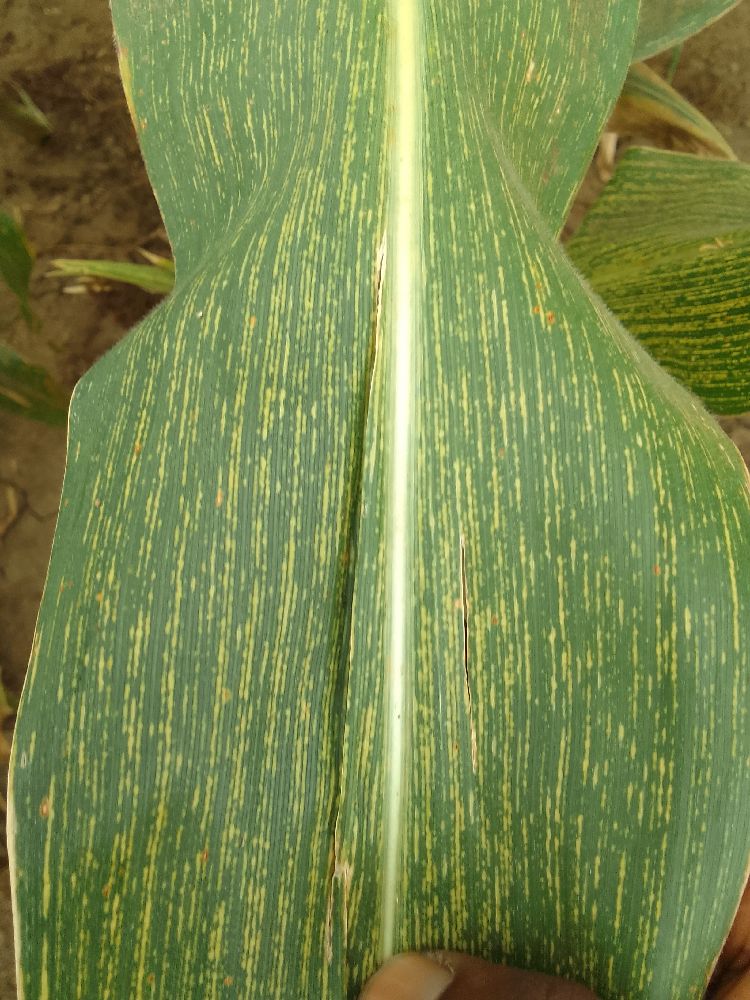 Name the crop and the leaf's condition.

maize, maize streak virus
